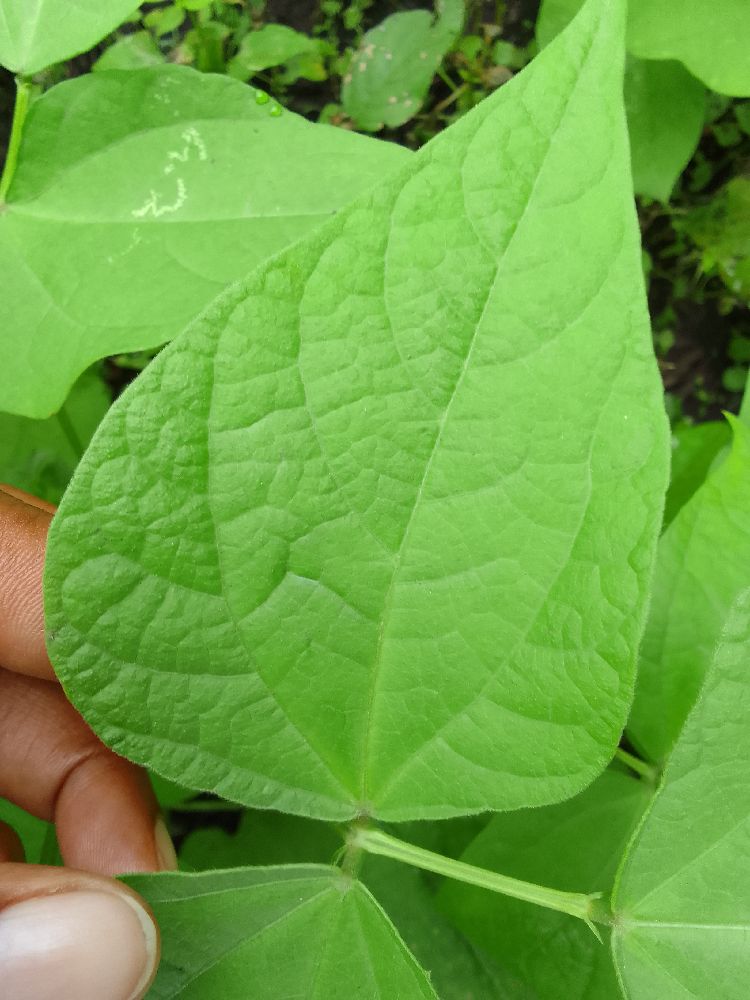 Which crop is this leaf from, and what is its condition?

common bean, healthy
